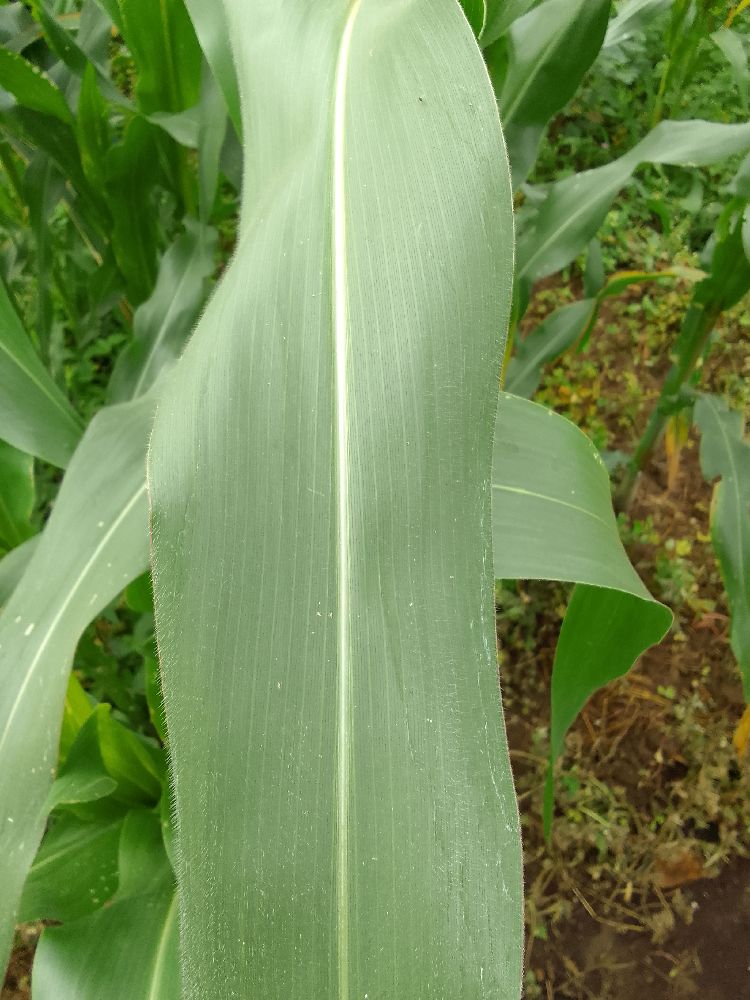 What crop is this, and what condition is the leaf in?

maize, healthy
